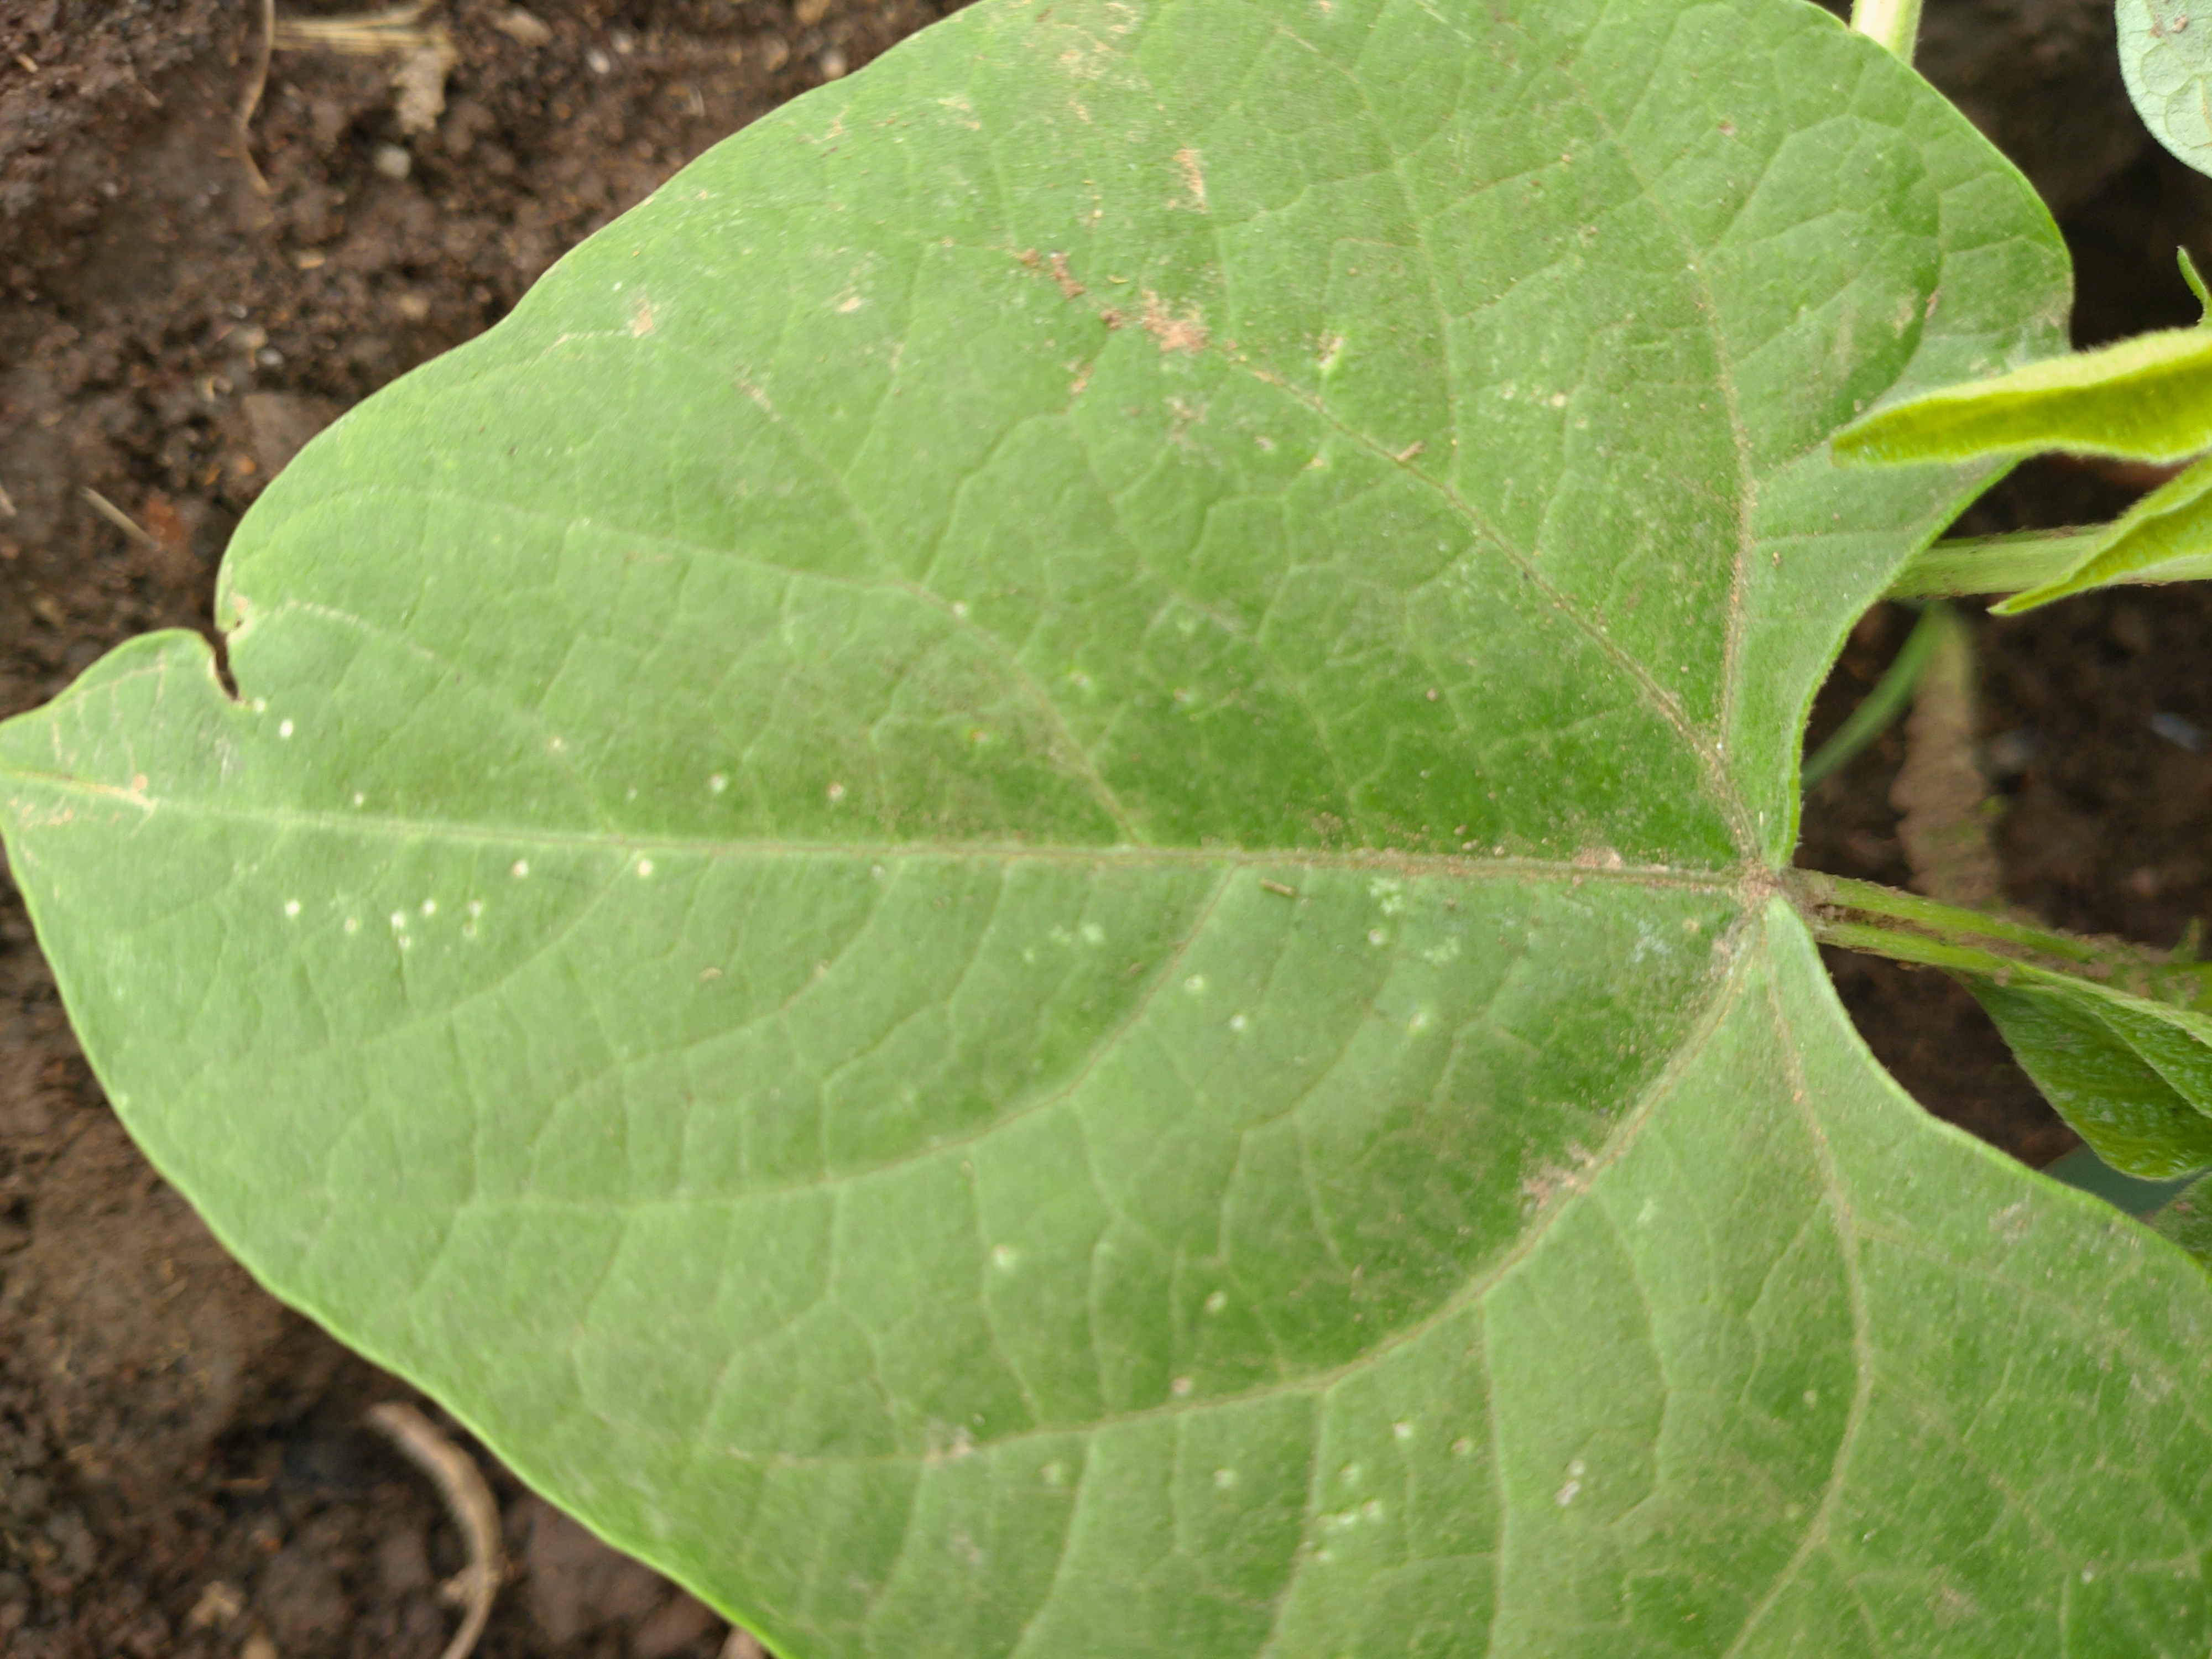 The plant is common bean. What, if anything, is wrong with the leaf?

healthy
